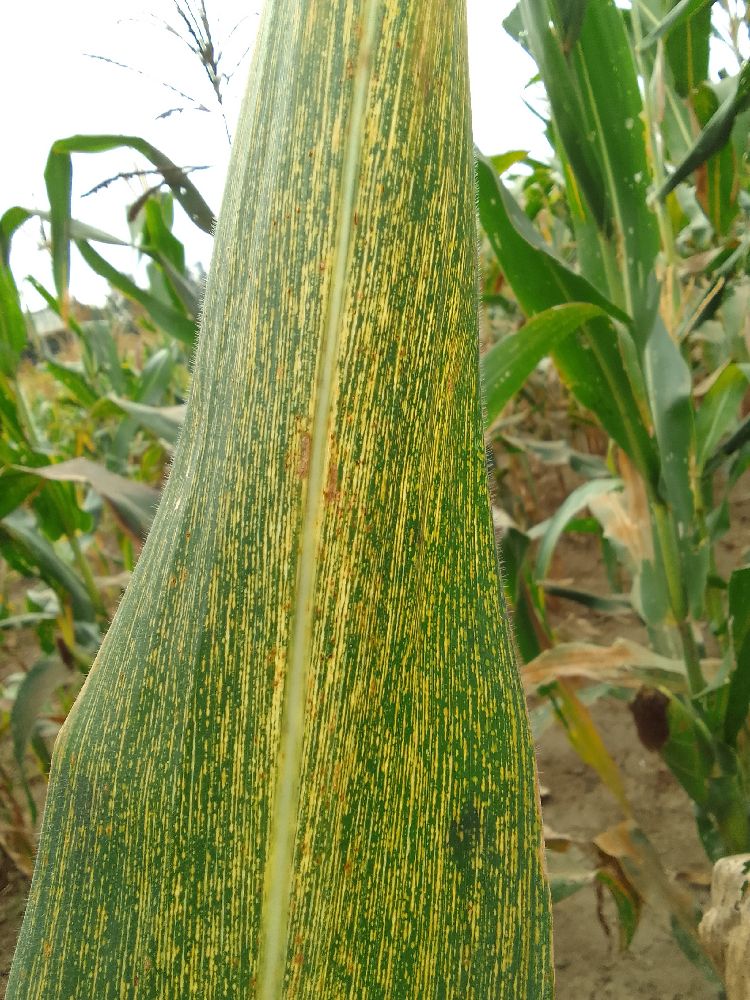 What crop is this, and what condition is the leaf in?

maize, maize streak virus
